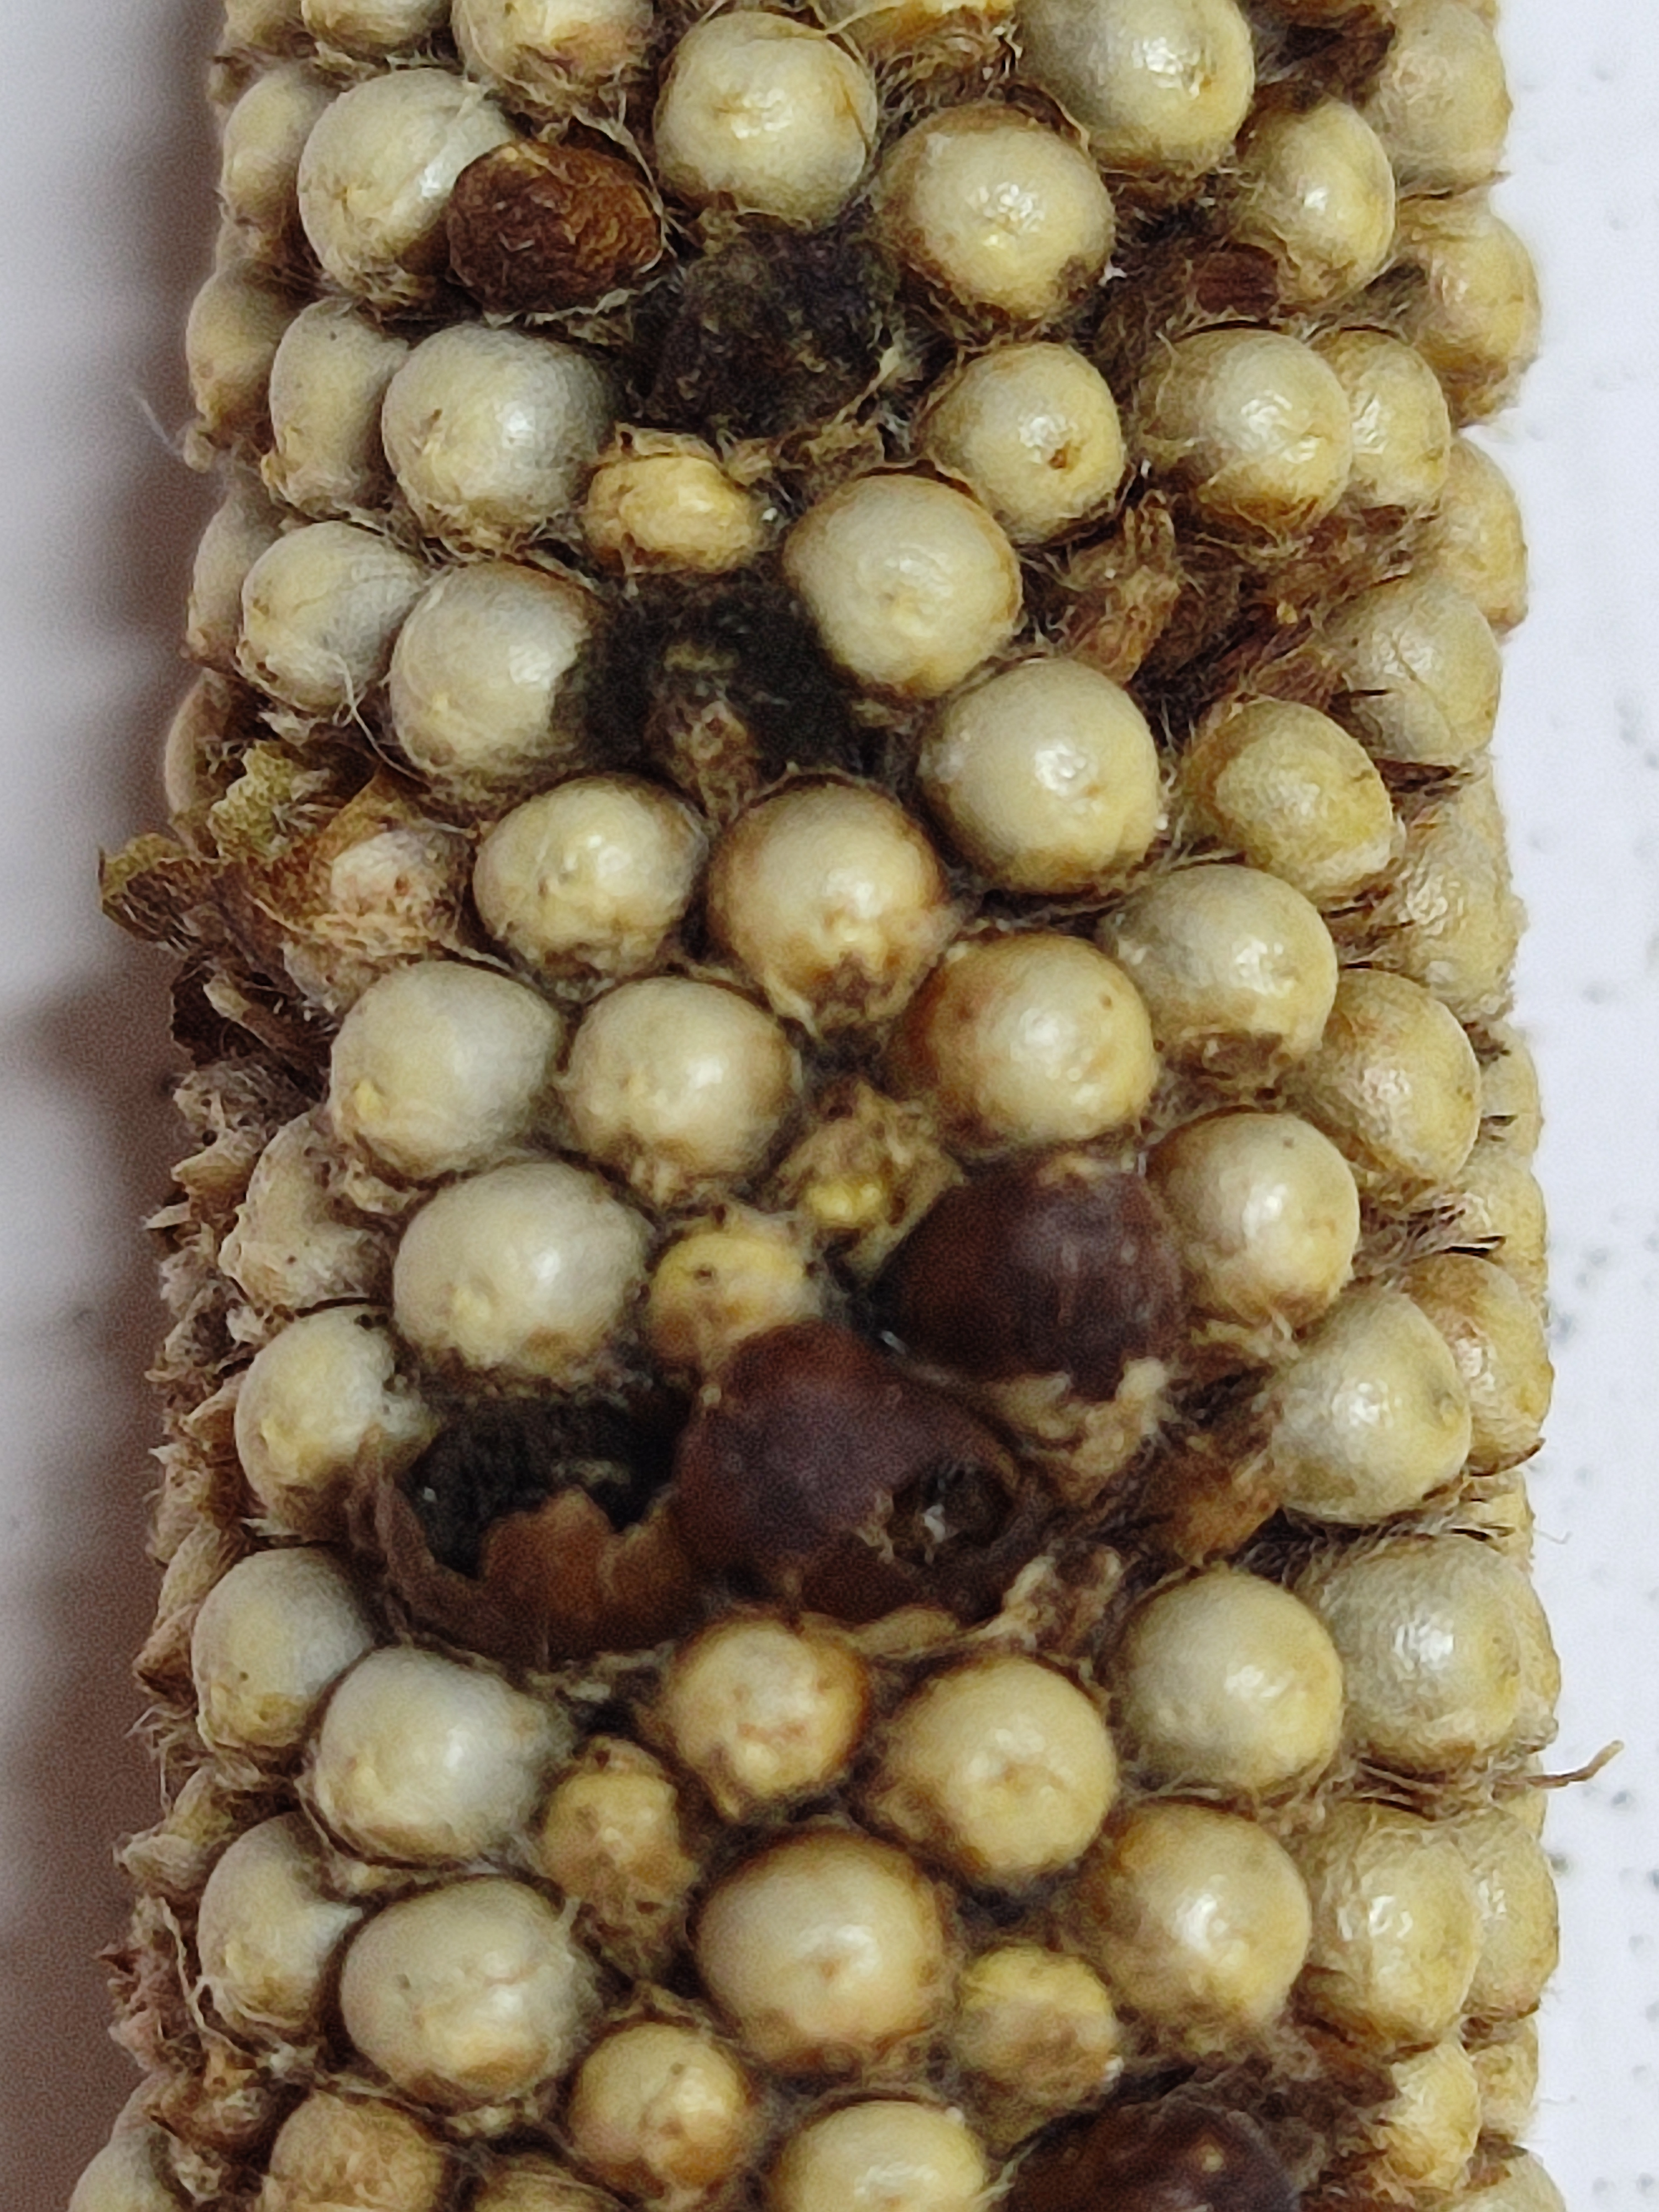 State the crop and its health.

pearl millet, smut
